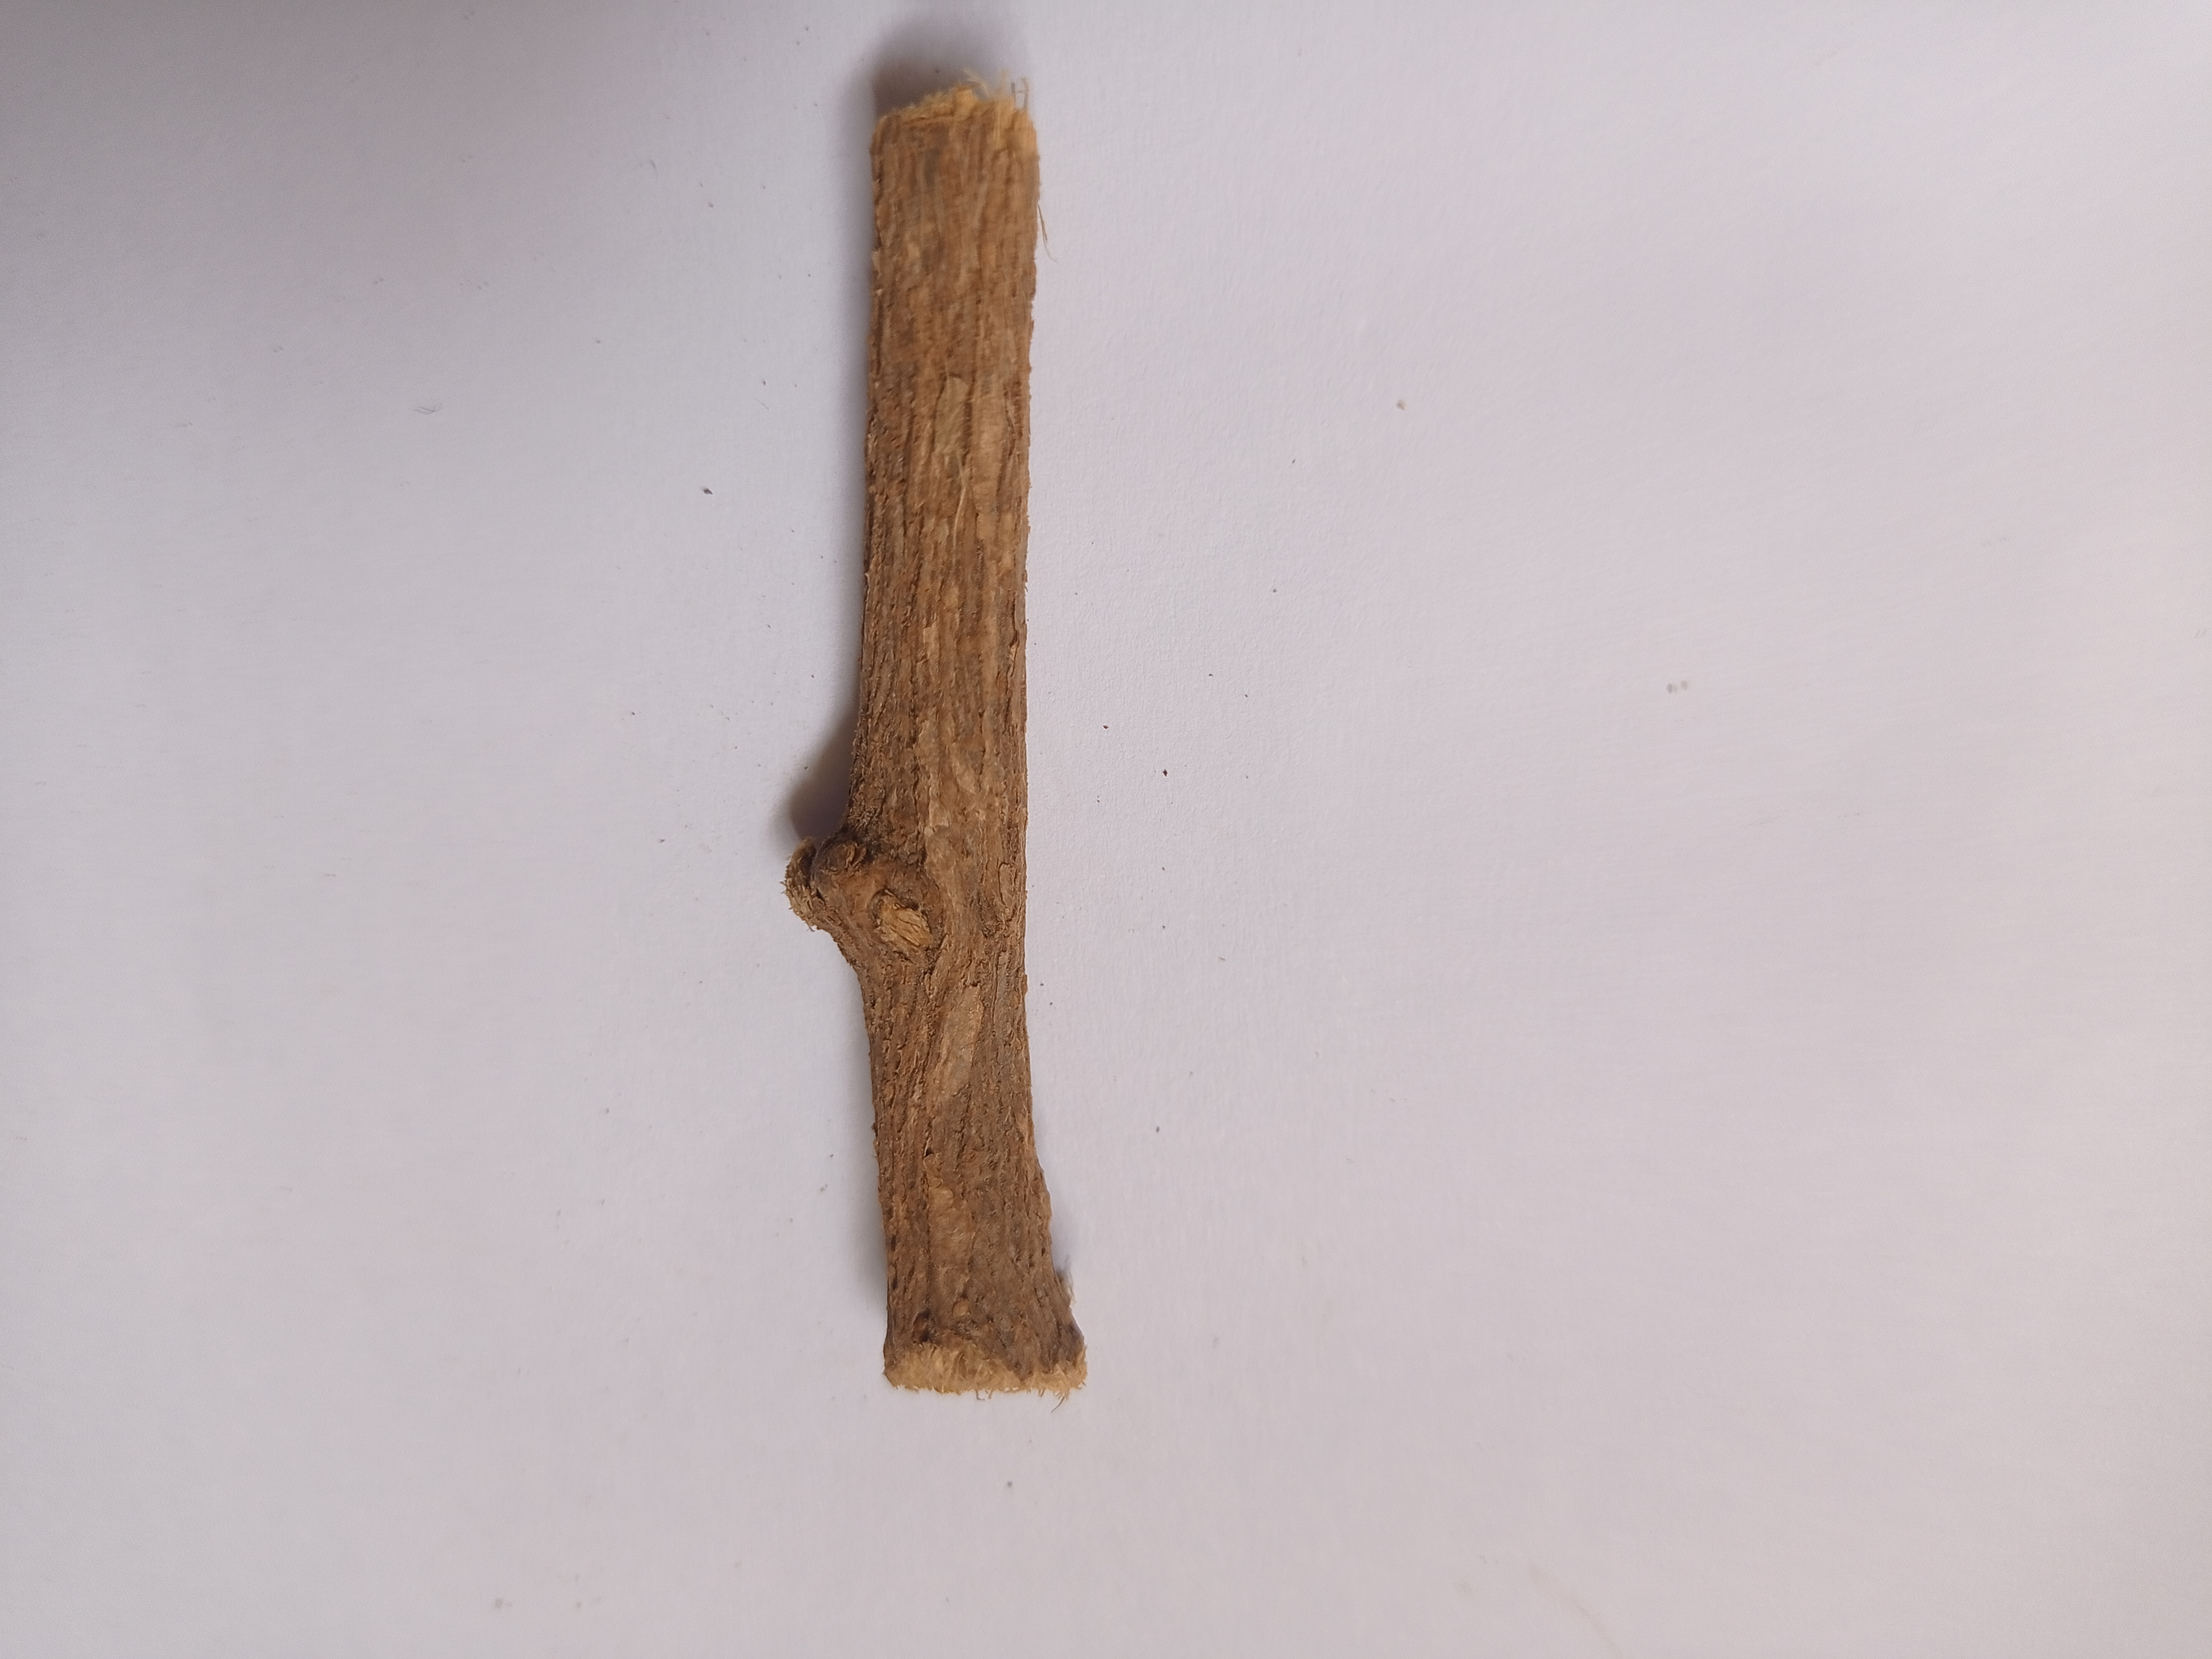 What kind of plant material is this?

jesthamadh
